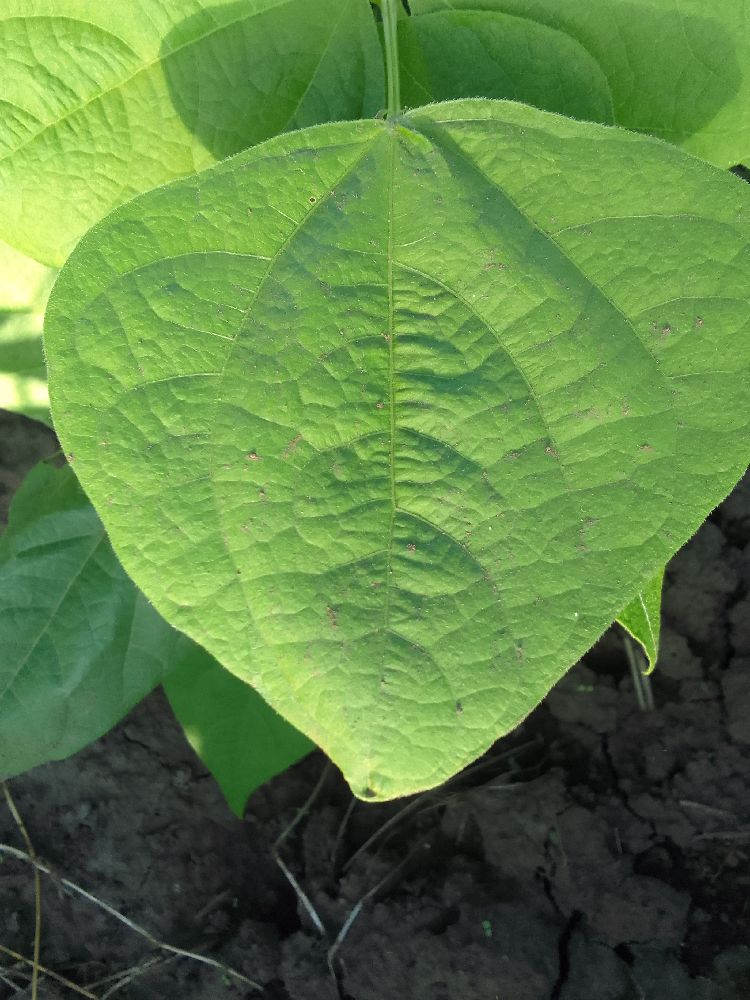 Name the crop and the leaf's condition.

common bean, healthy
